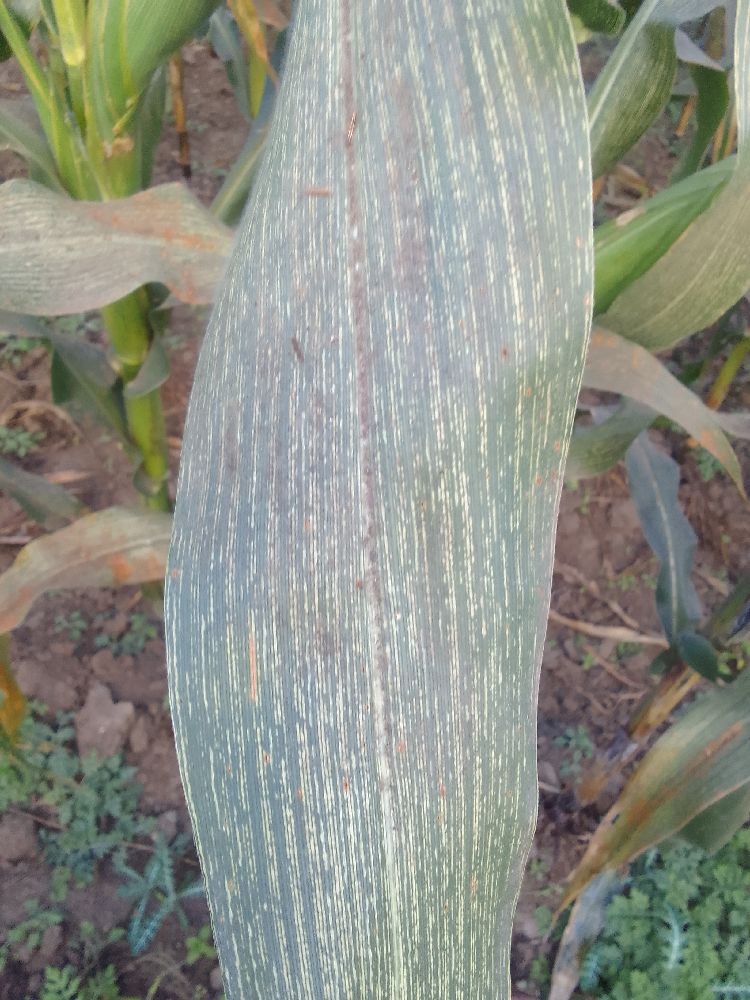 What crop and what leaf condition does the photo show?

maize, maize streak virus
